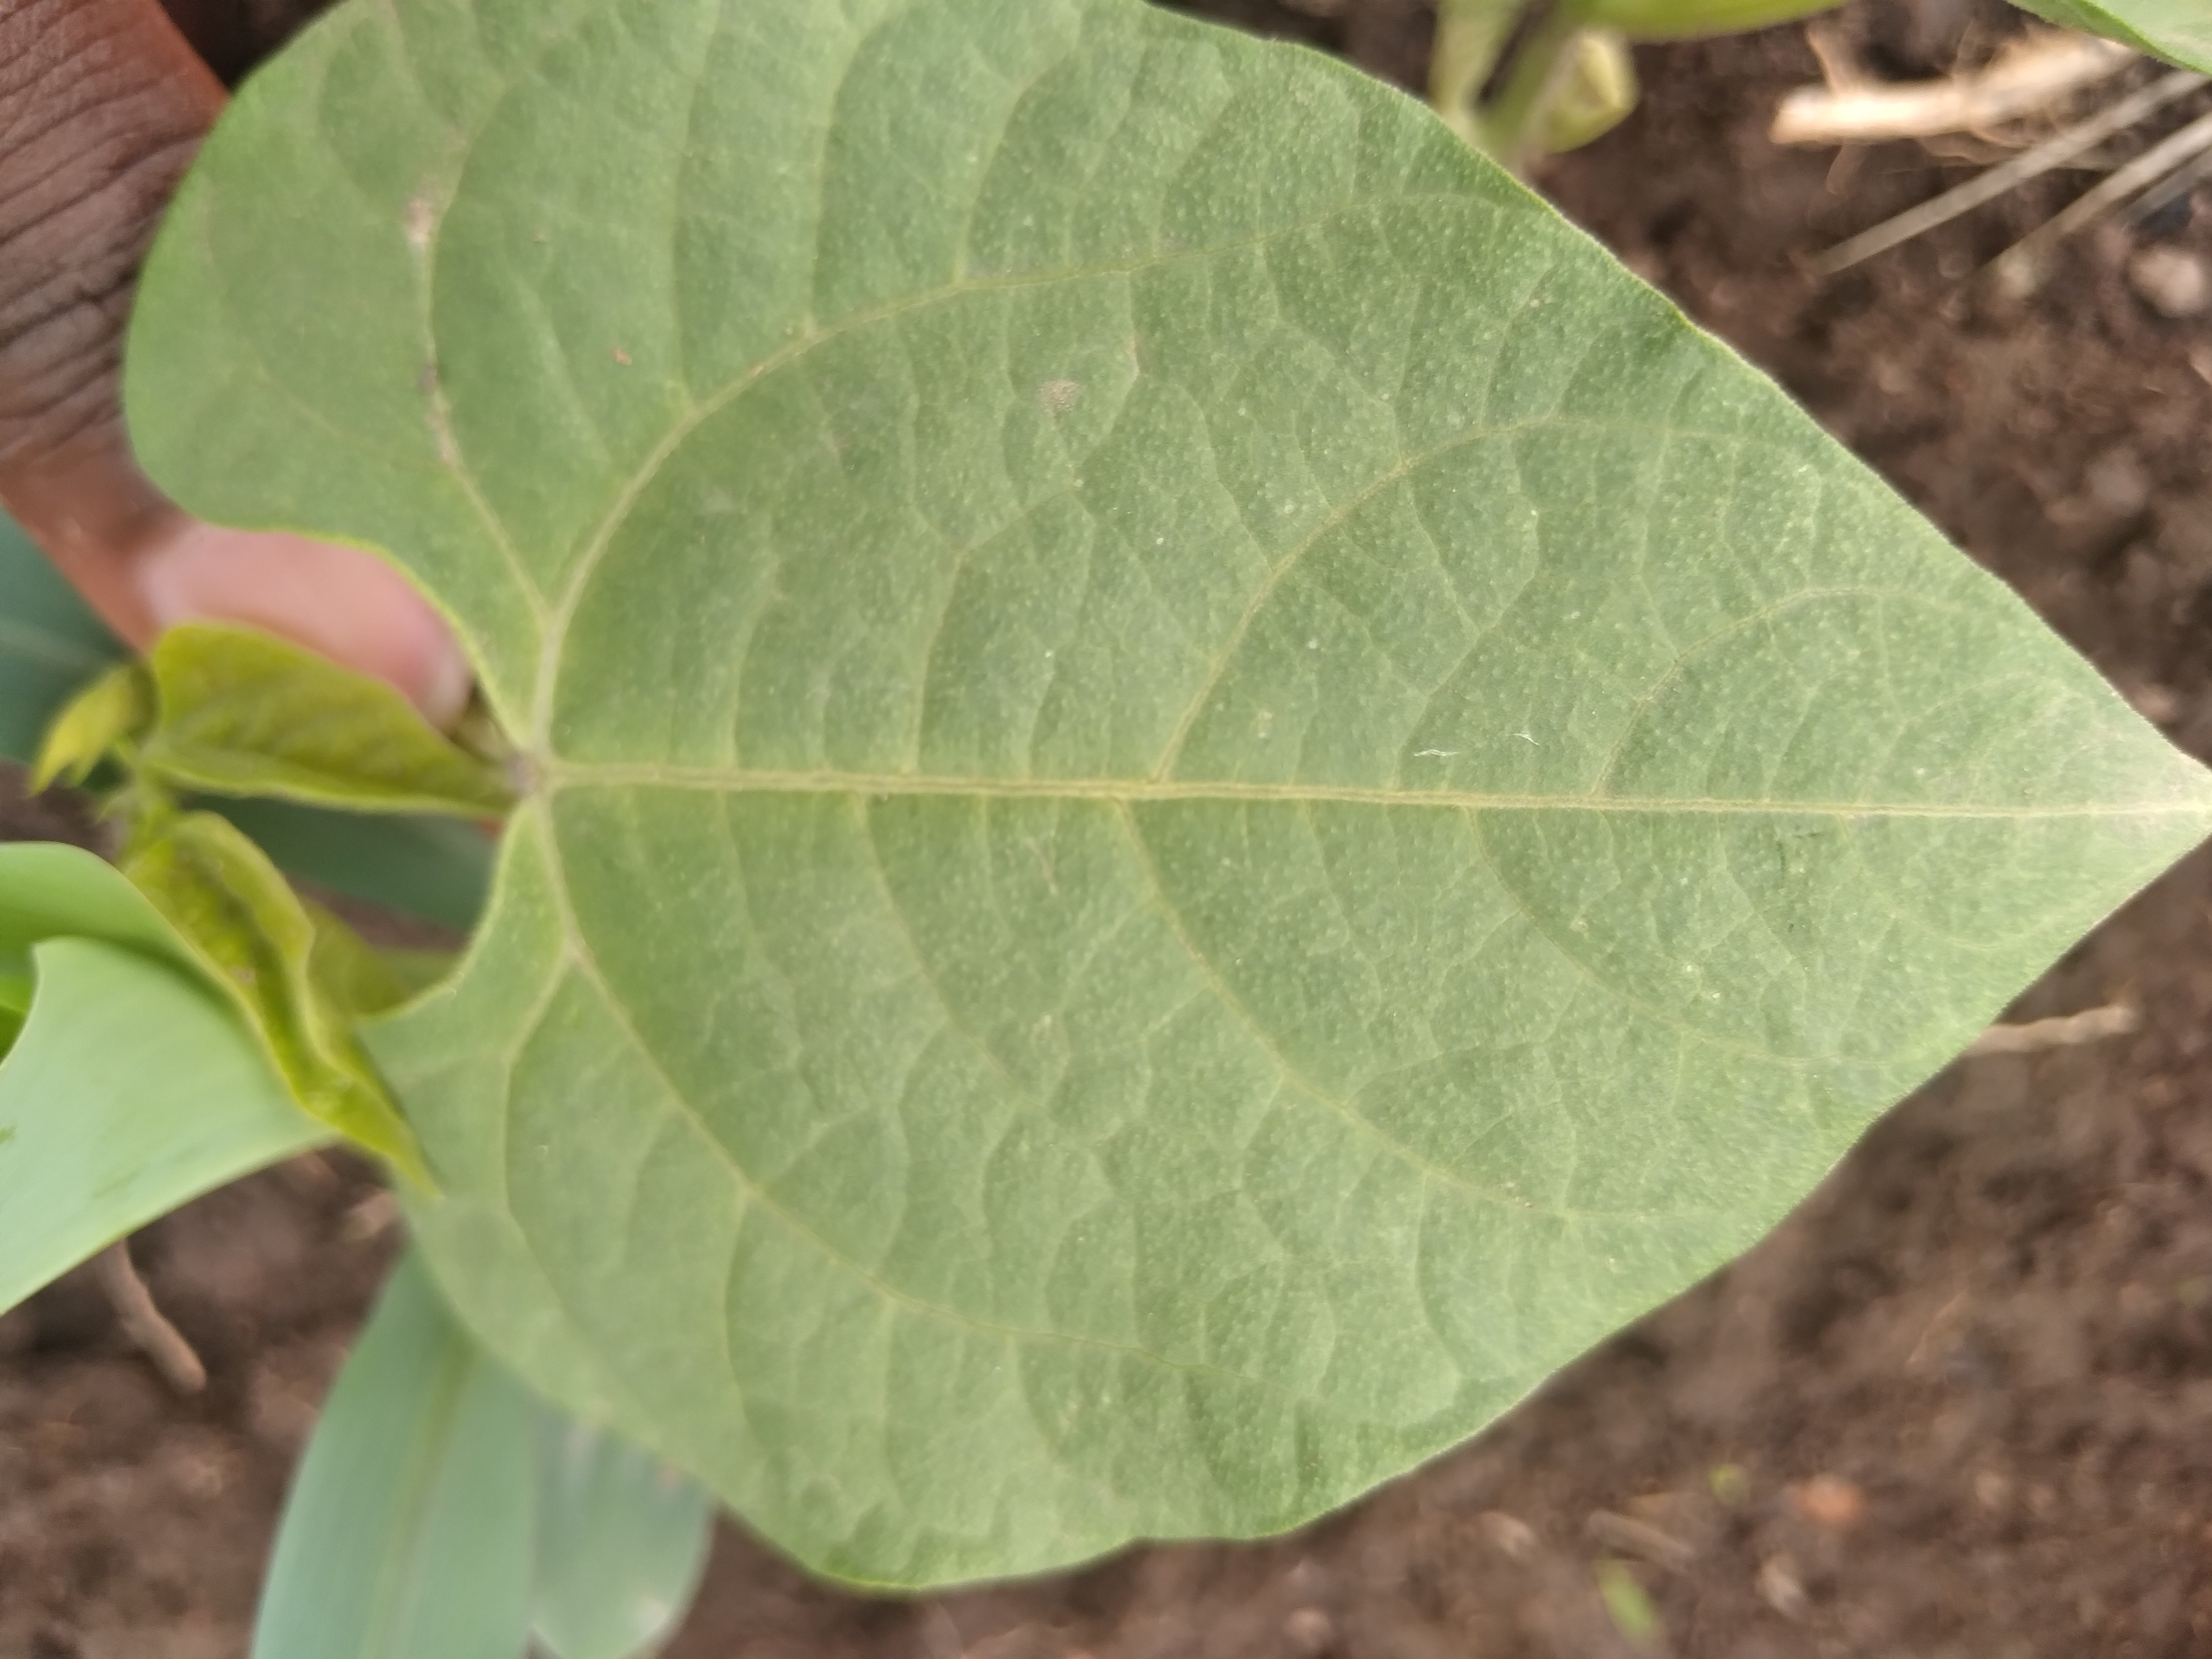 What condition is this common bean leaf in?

healthy
